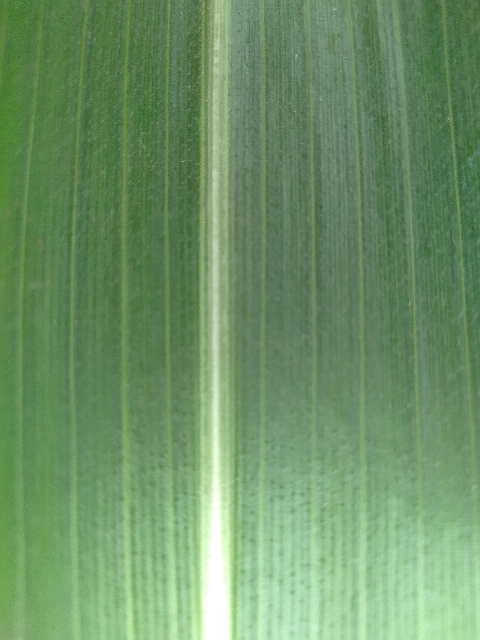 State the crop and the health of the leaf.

maize, healthy
